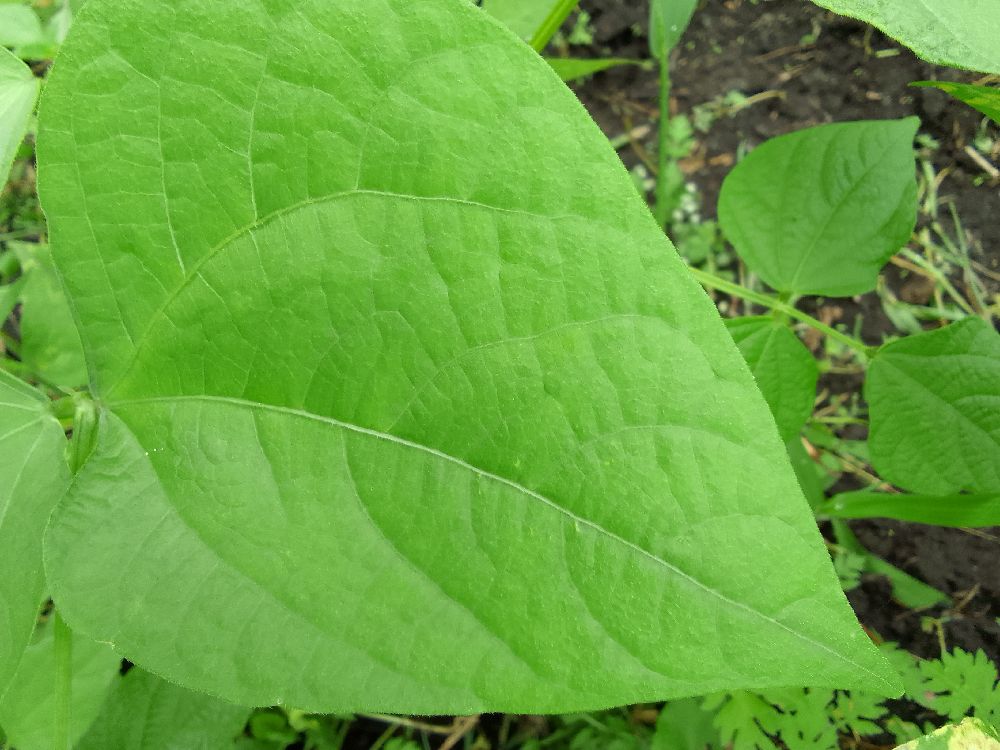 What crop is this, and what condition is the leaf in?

common bean, healthy
